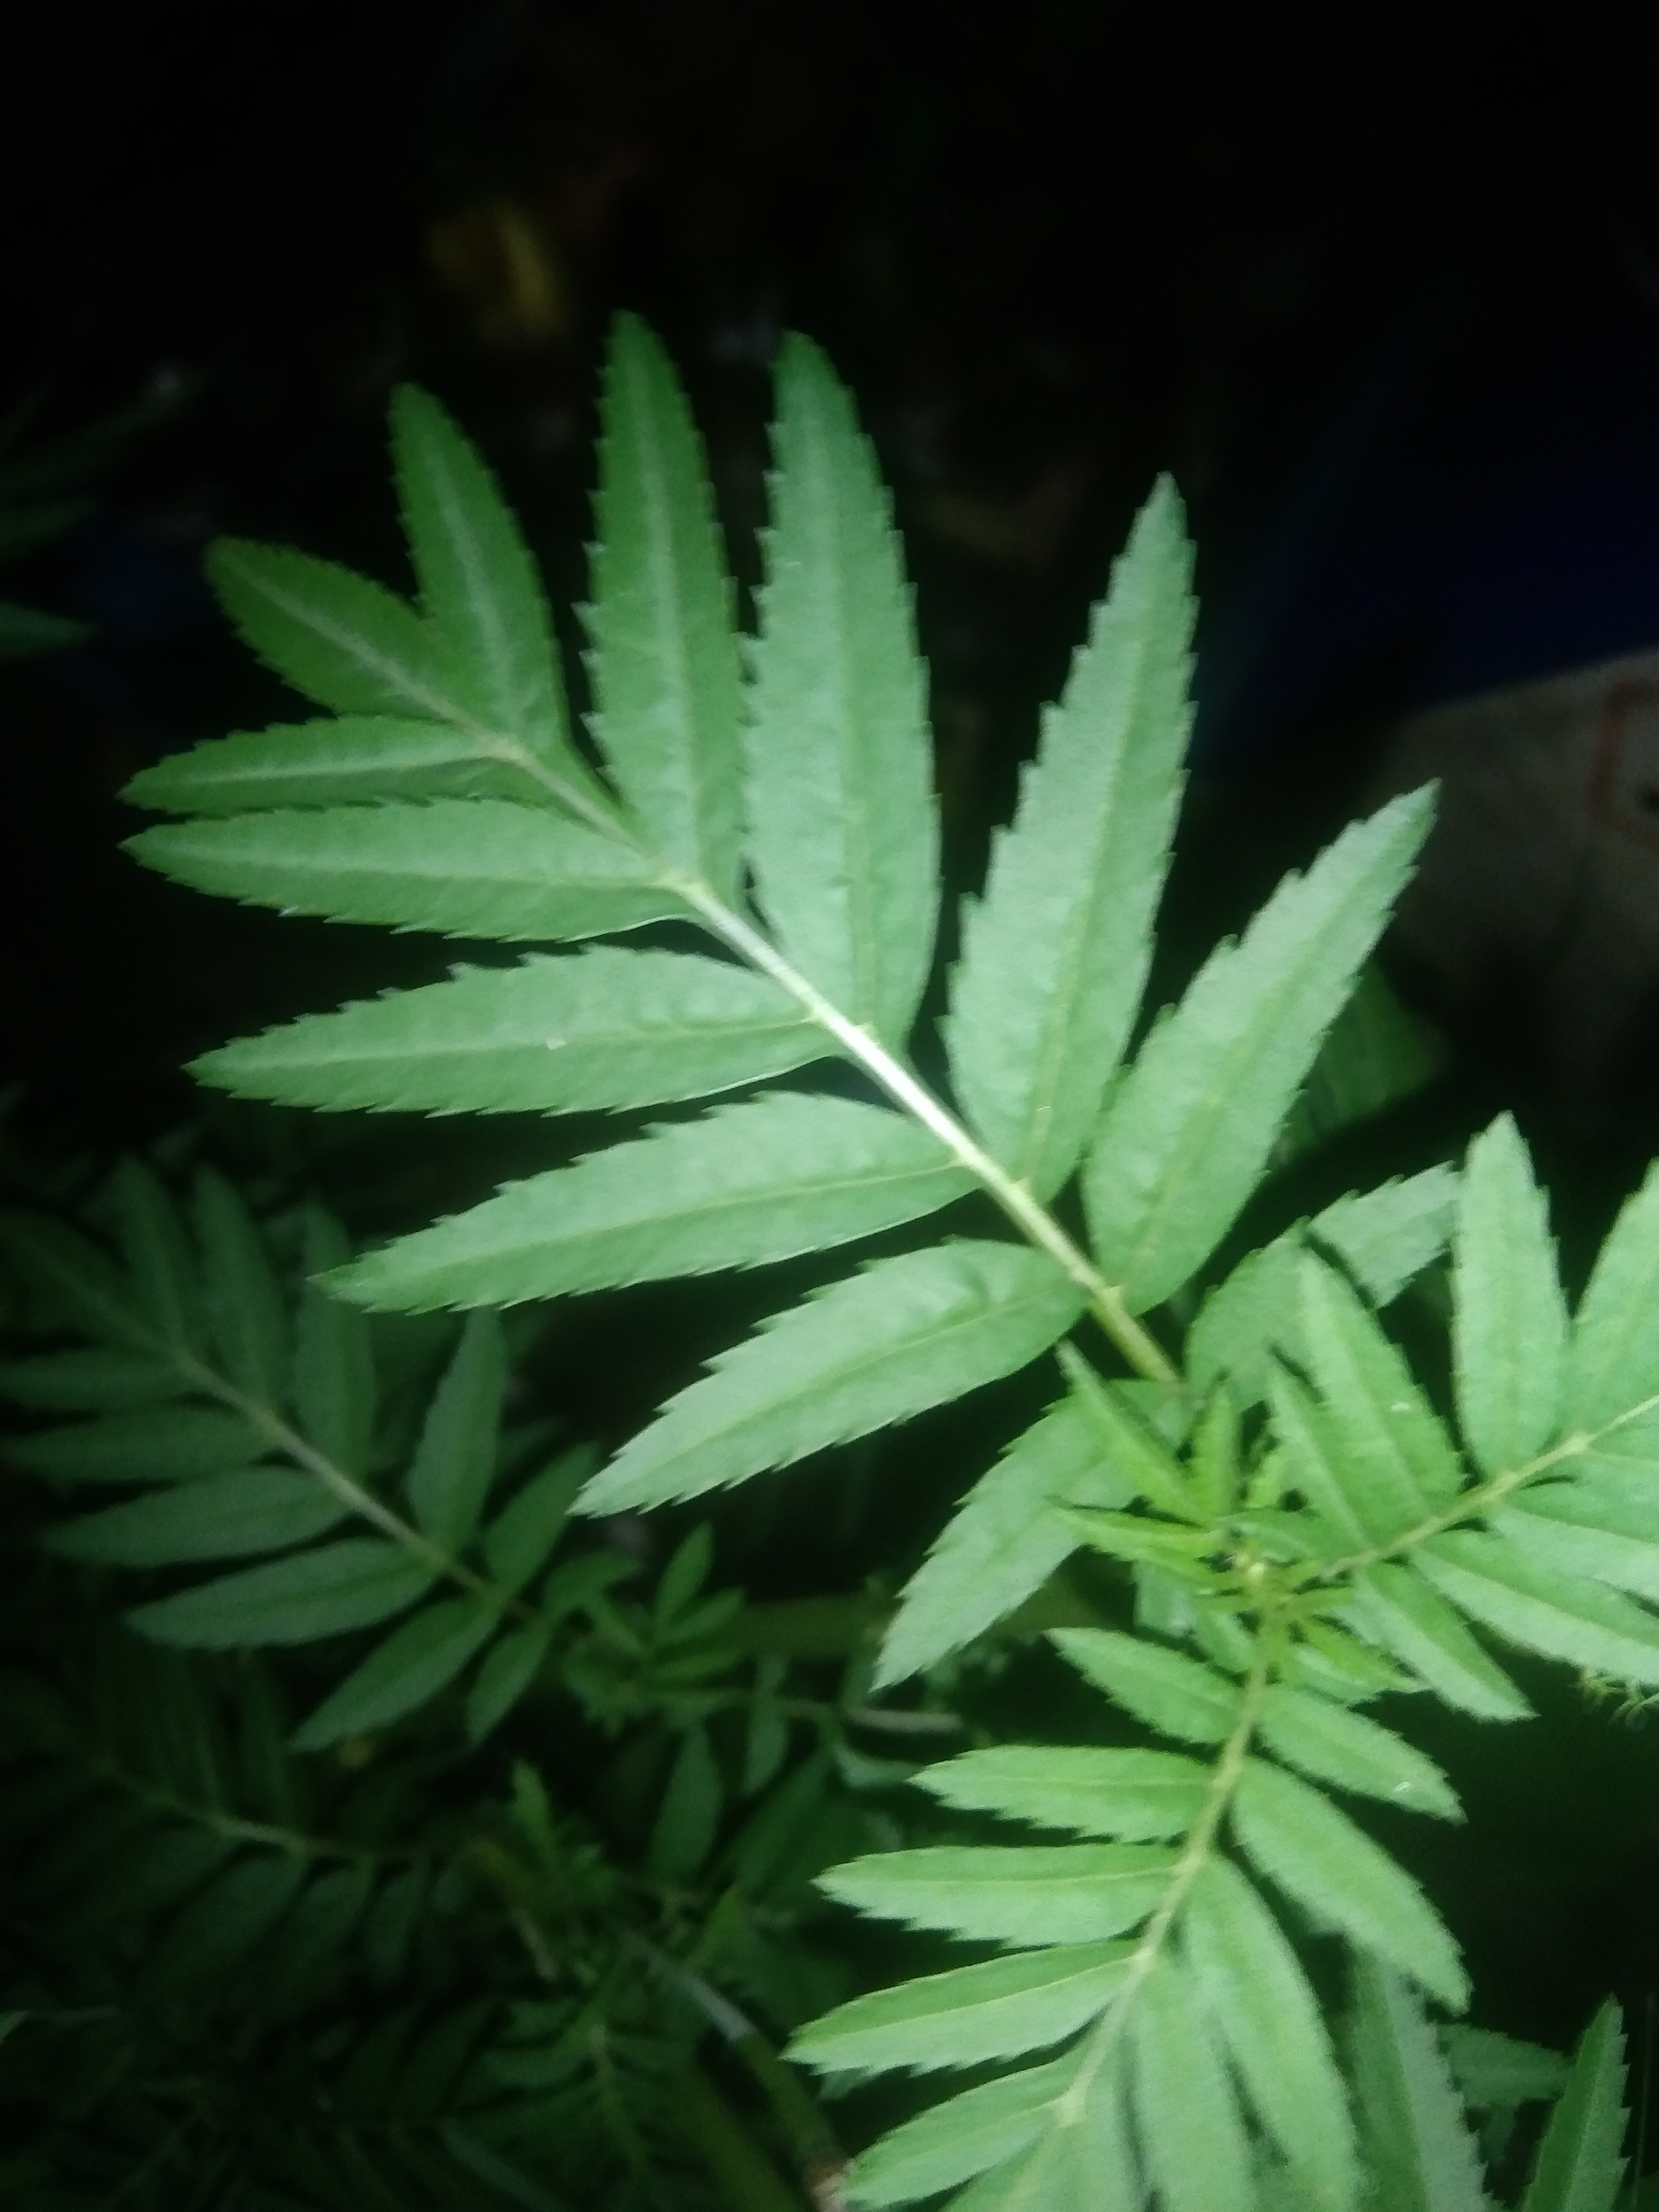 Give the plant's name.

marigold
